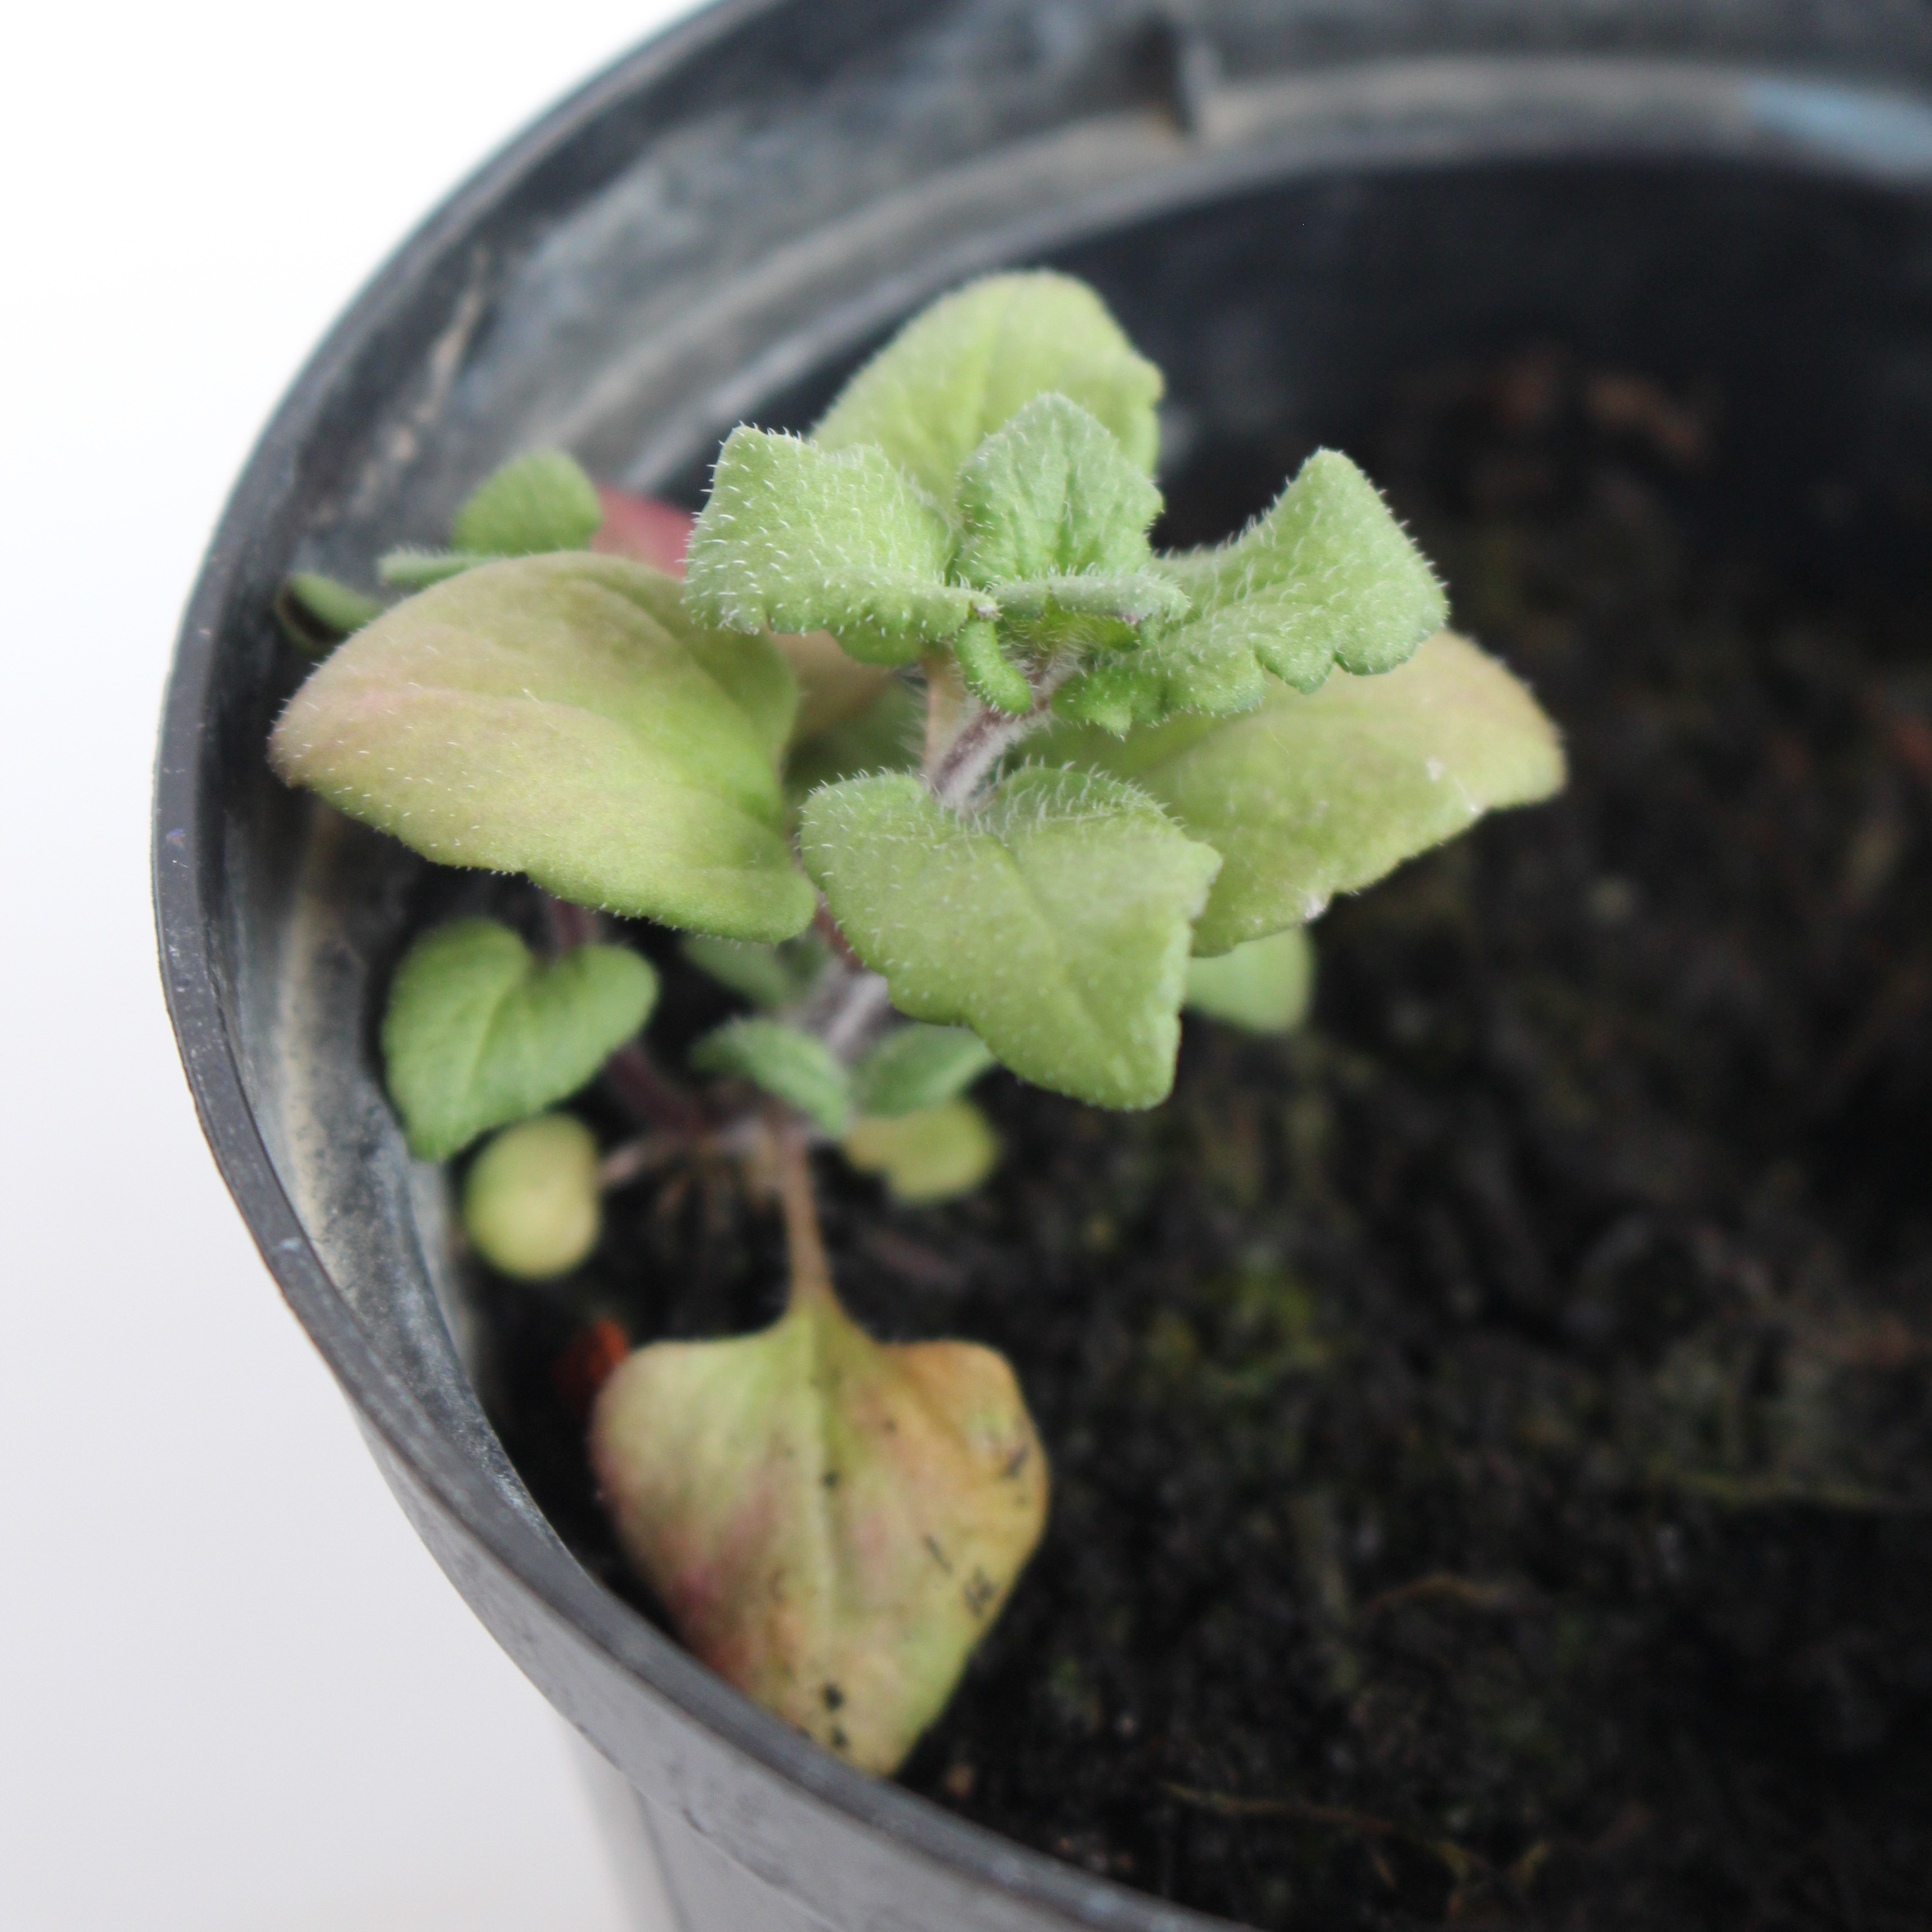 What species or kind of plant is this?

Veronica persica
